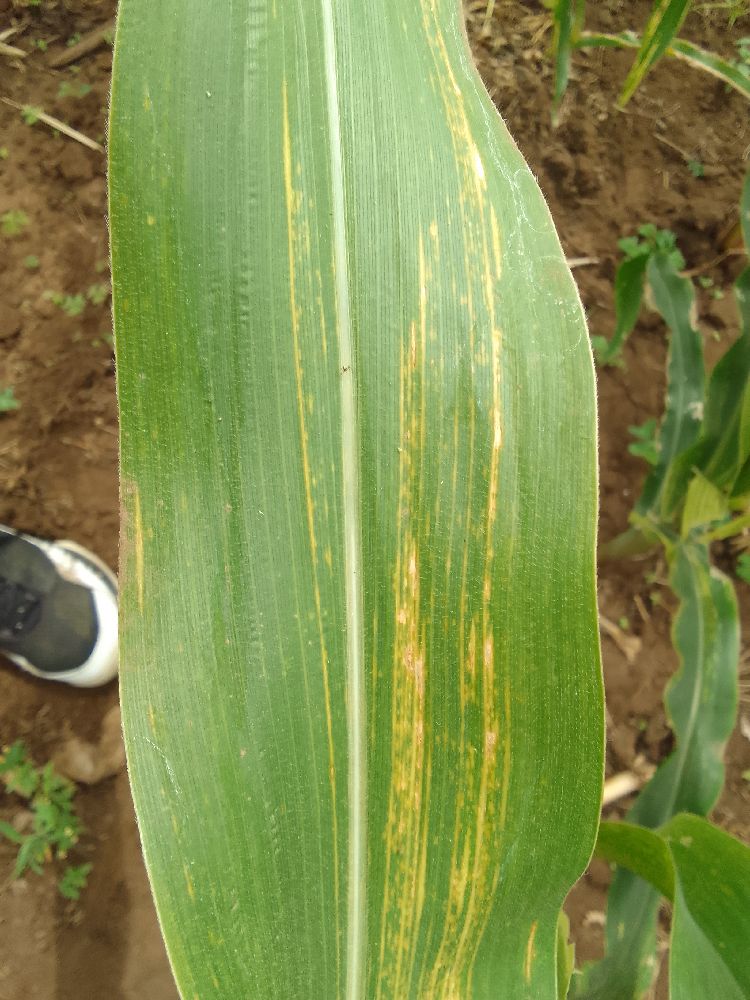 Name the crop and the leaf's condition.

maize, maize lethal necrosis
